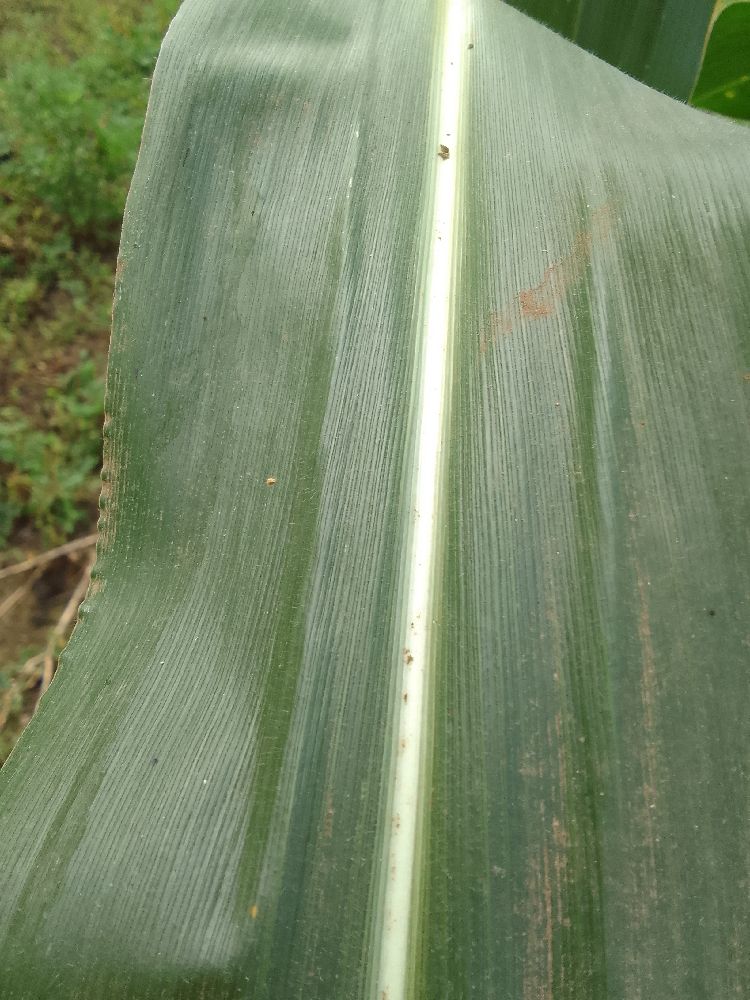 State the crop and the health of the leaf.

maize, healthy
